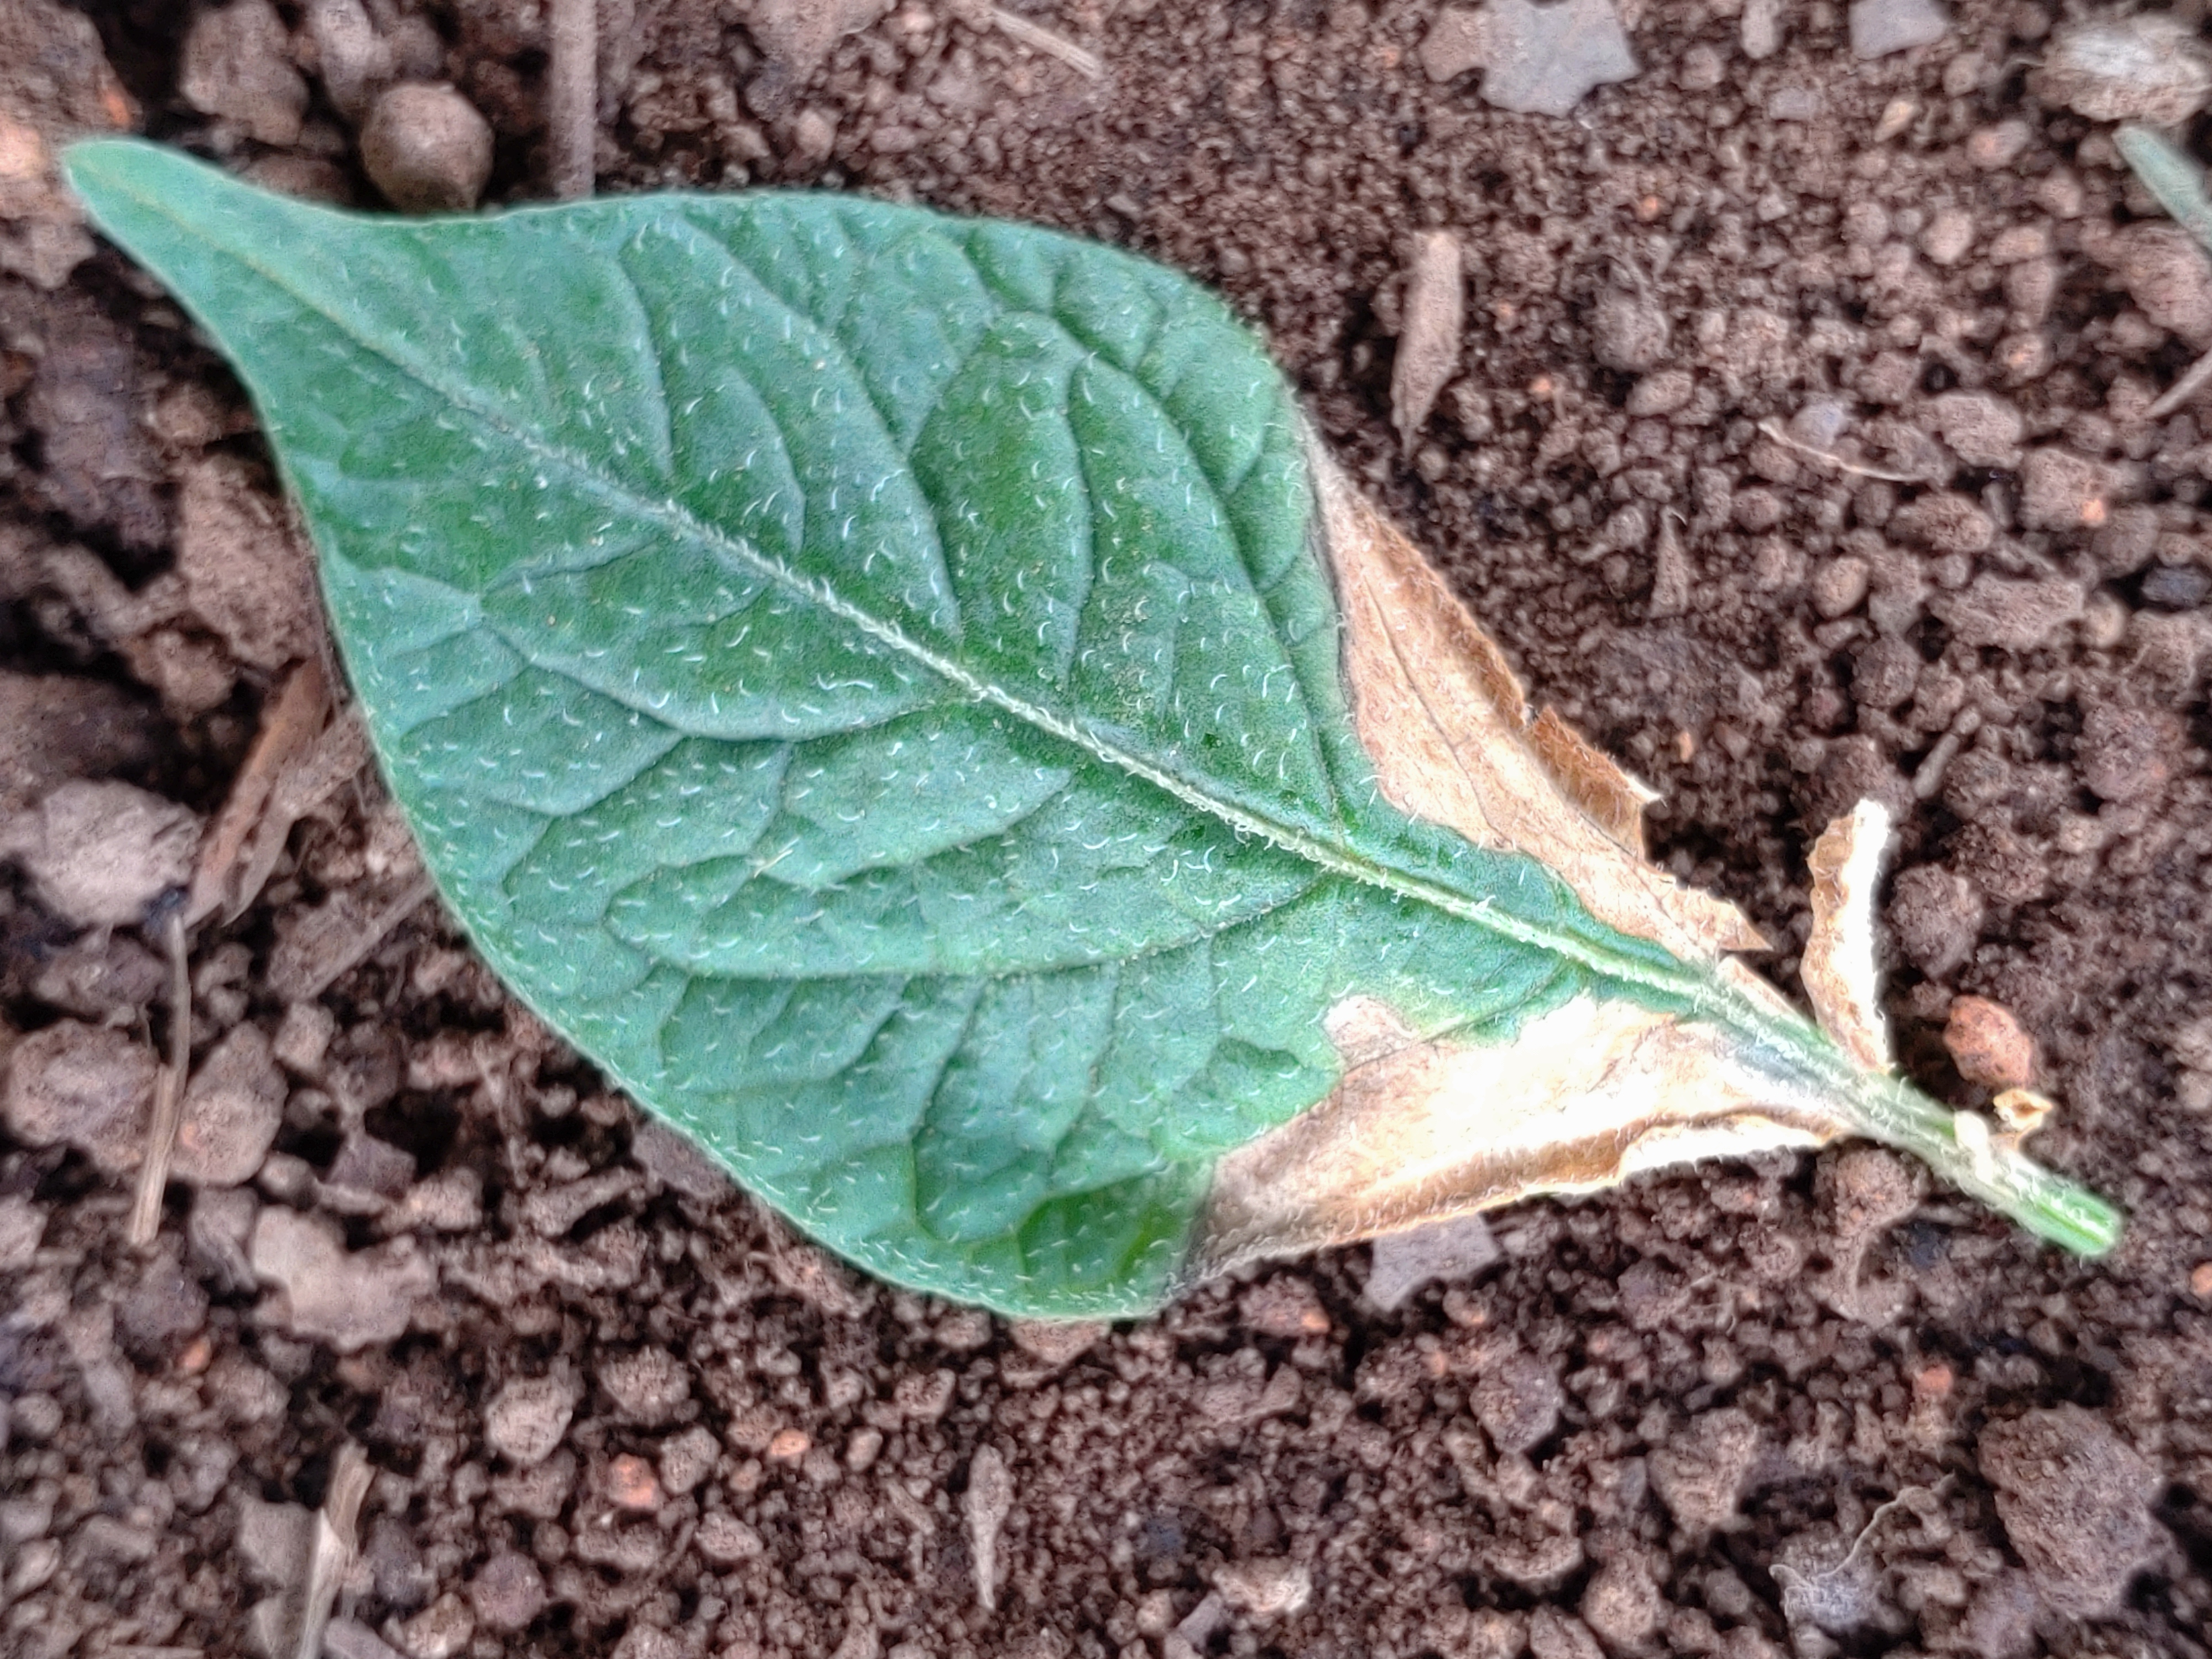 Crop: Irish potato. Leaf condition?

early blight
